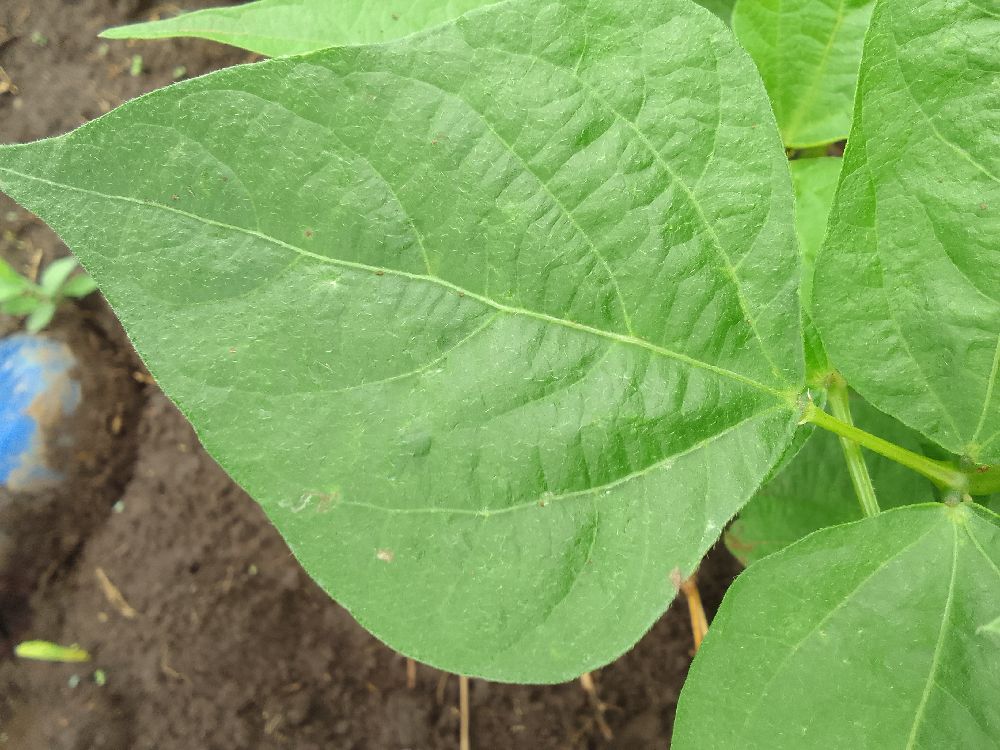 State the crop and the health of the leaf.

common bean, healthy
